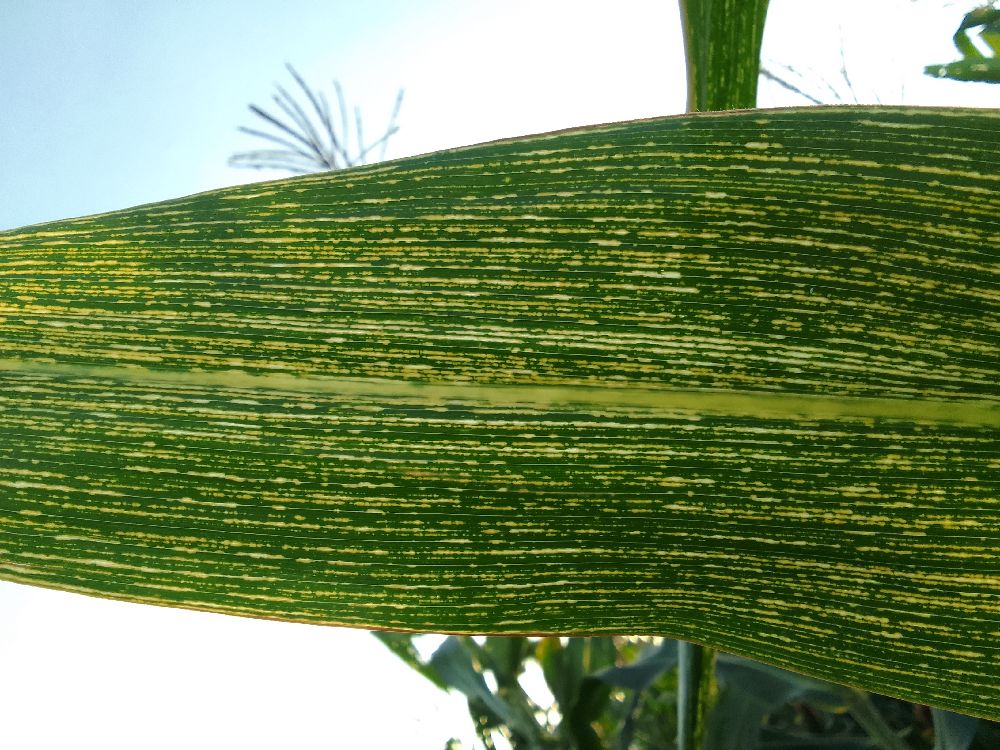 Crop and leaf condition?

maize, maize streak virus
